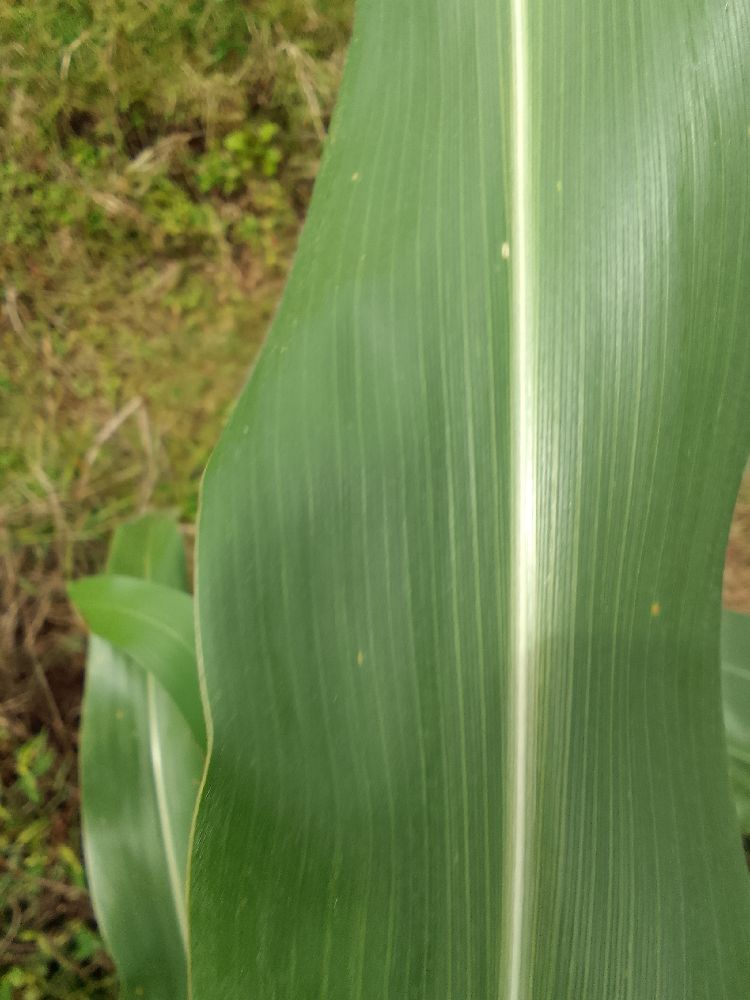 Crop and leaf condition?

maize, healthy
